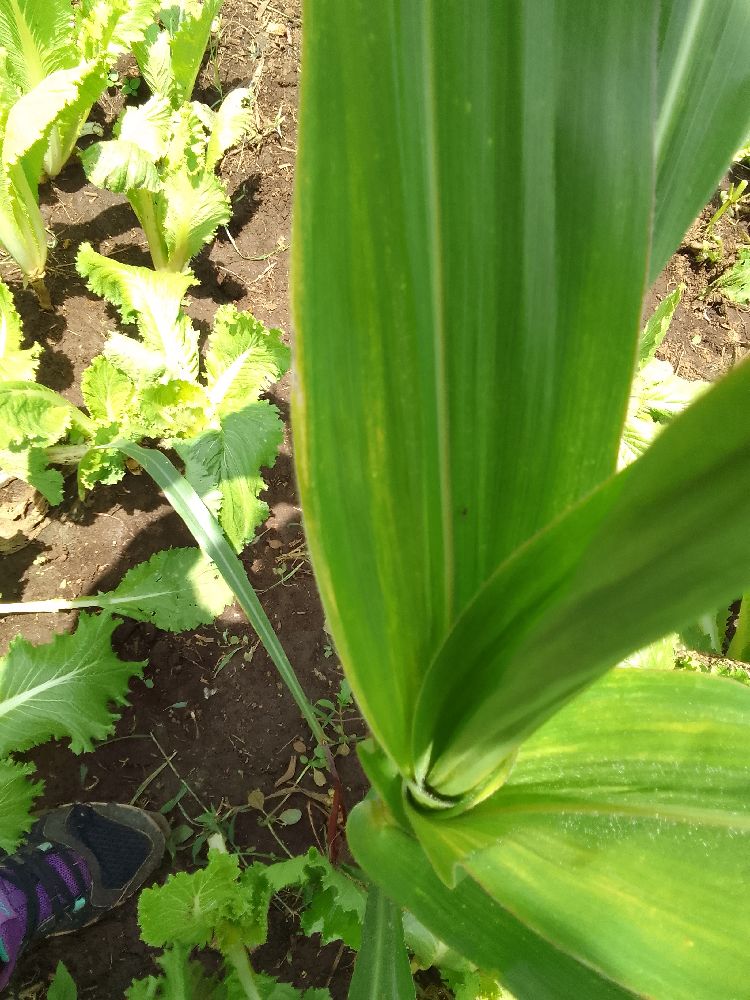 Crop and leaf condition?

maize, maize streak virus
